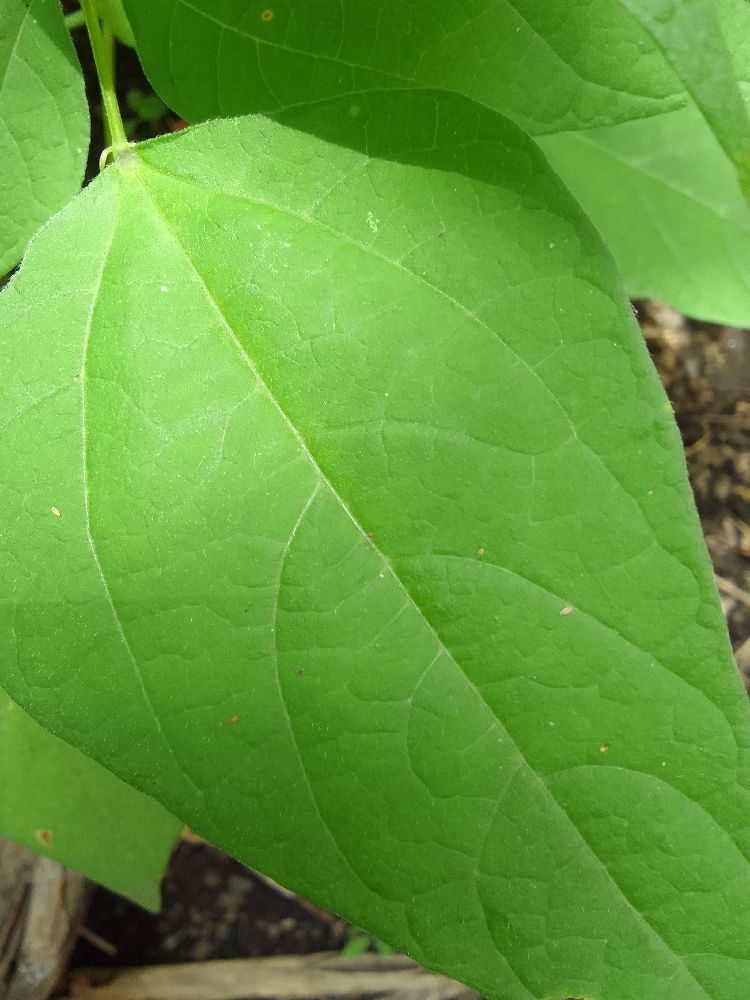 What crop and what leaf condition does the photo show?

common bean, healthy
